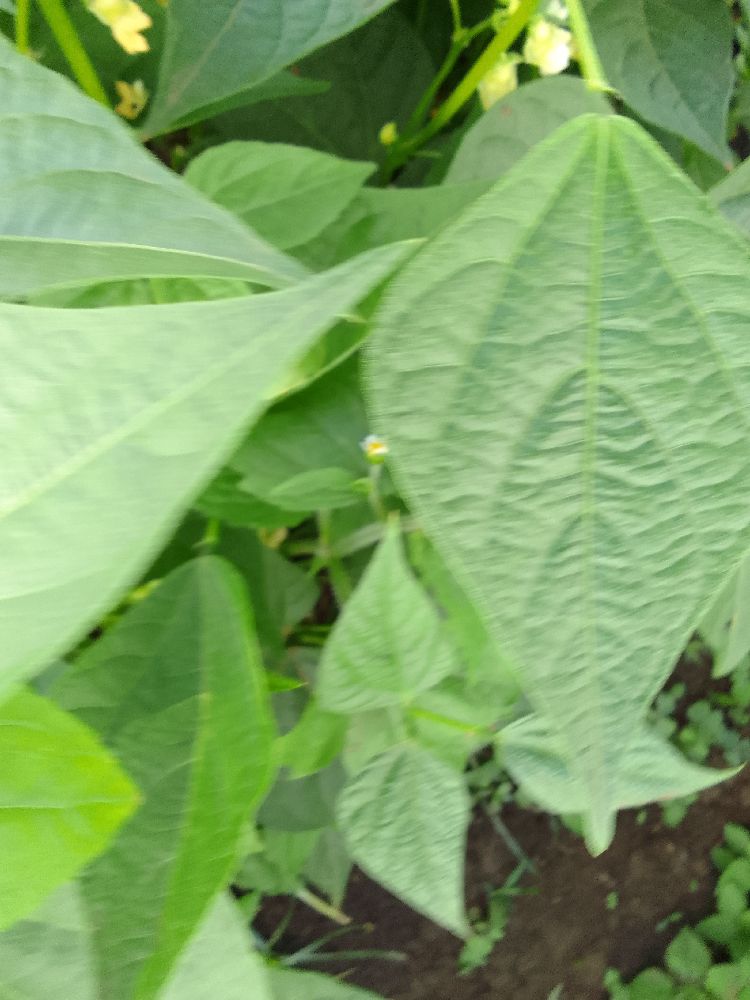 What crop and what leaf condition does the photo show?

common bean, healthy
